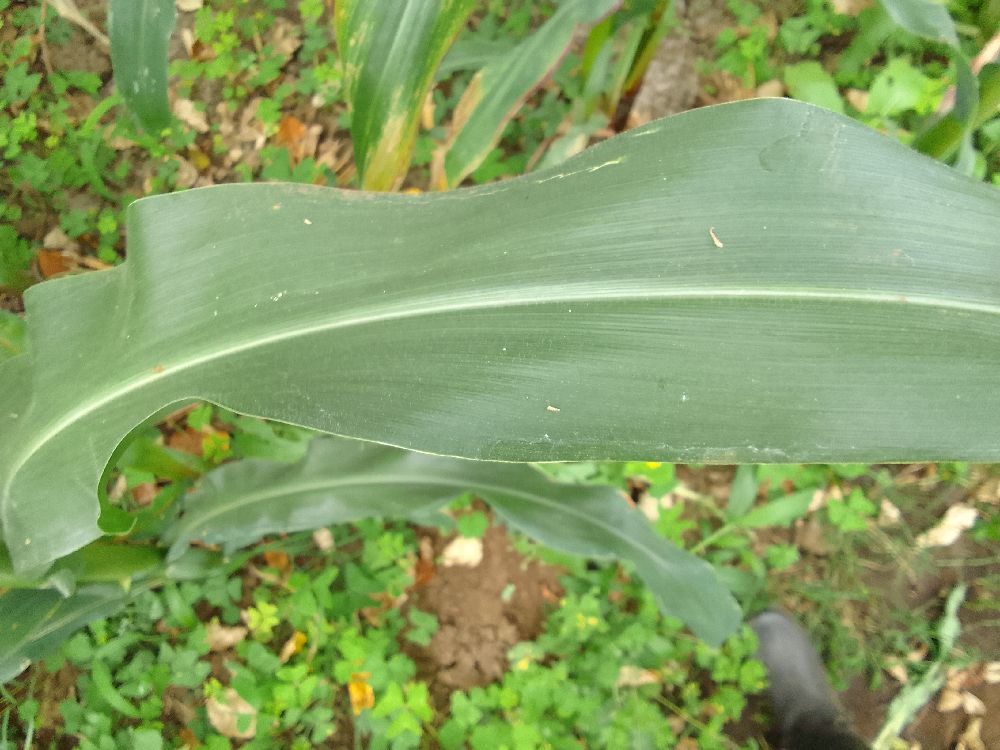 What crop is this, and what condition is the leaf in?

maize, healthy
